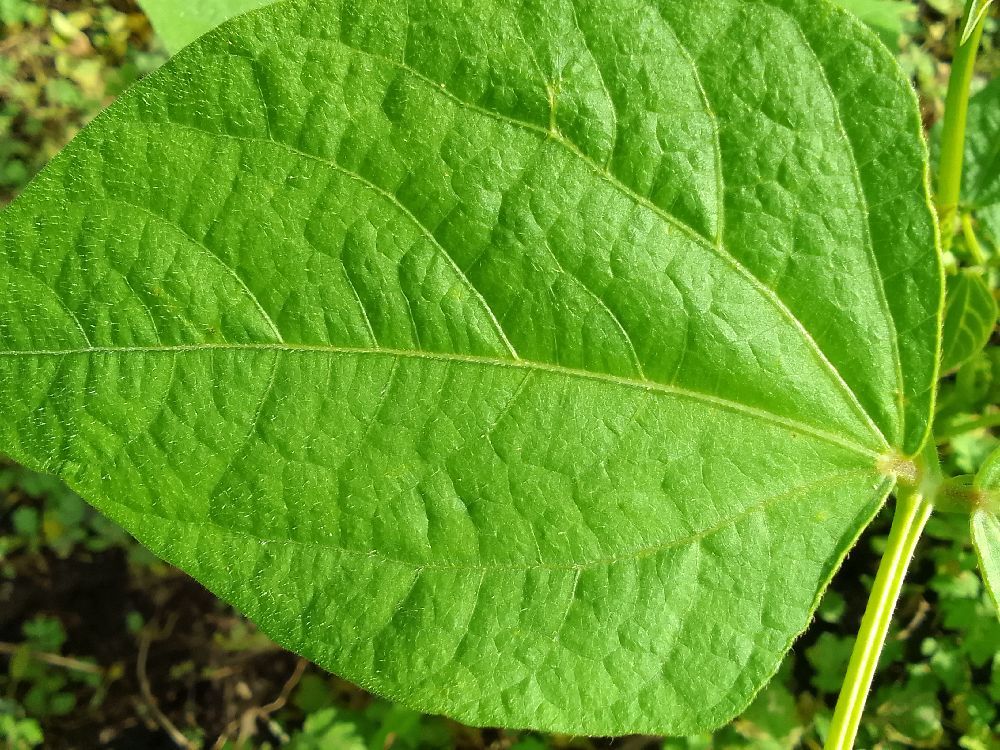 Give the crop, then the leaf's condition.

common bean, healthy
